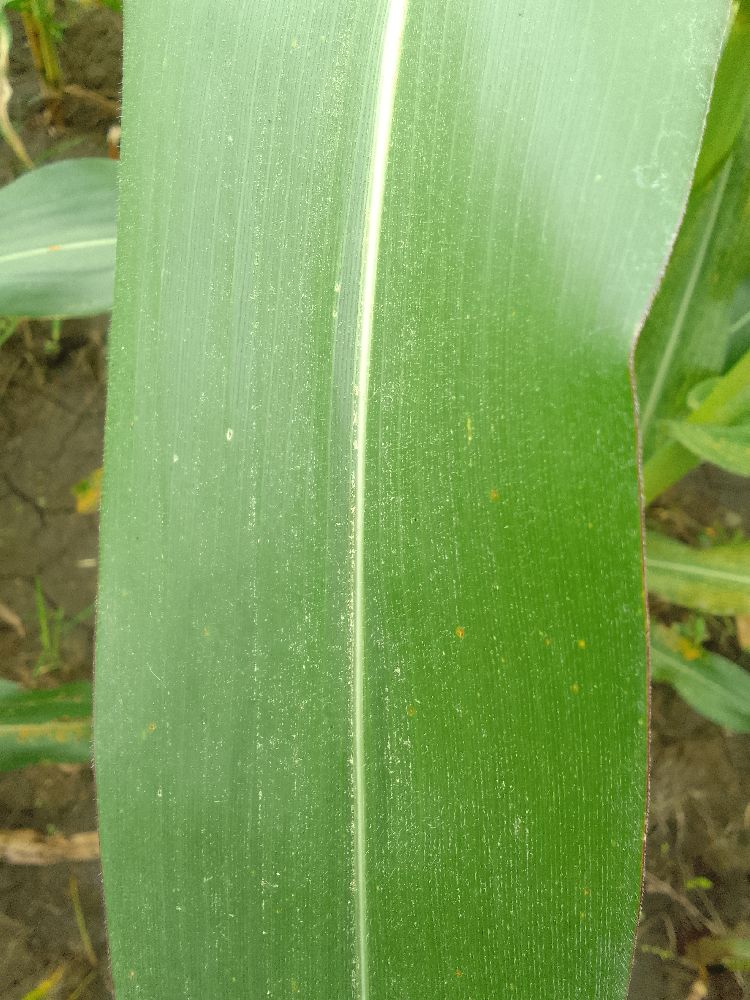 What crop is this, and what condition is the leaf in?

maize, healthy
